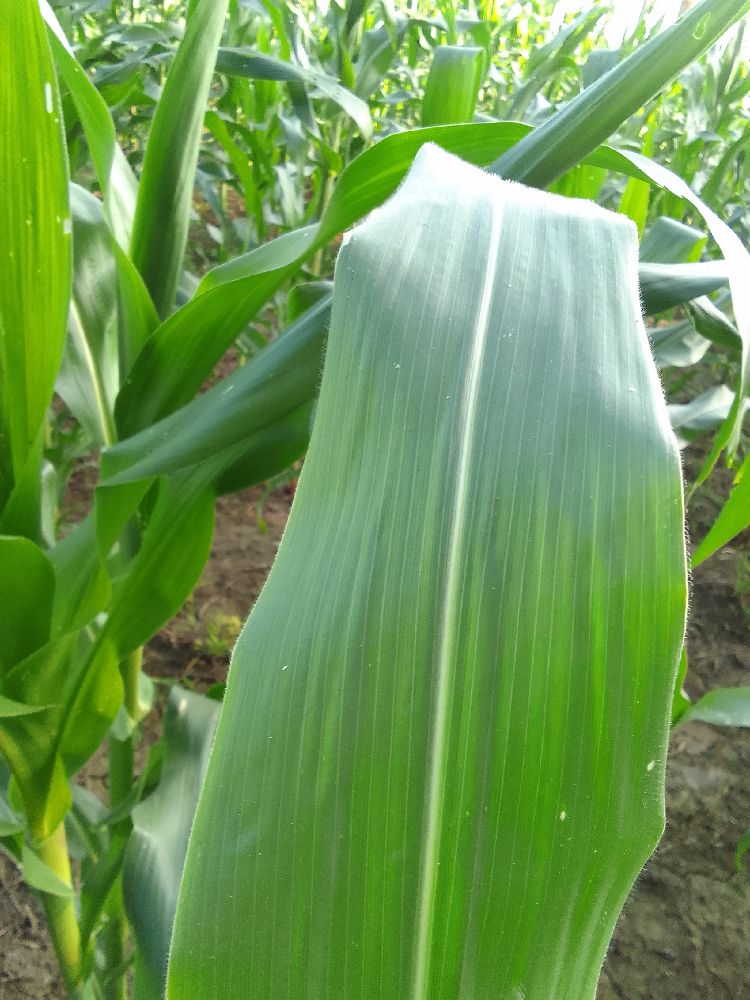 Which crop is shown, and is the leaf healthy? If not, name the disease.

maize, healthy
